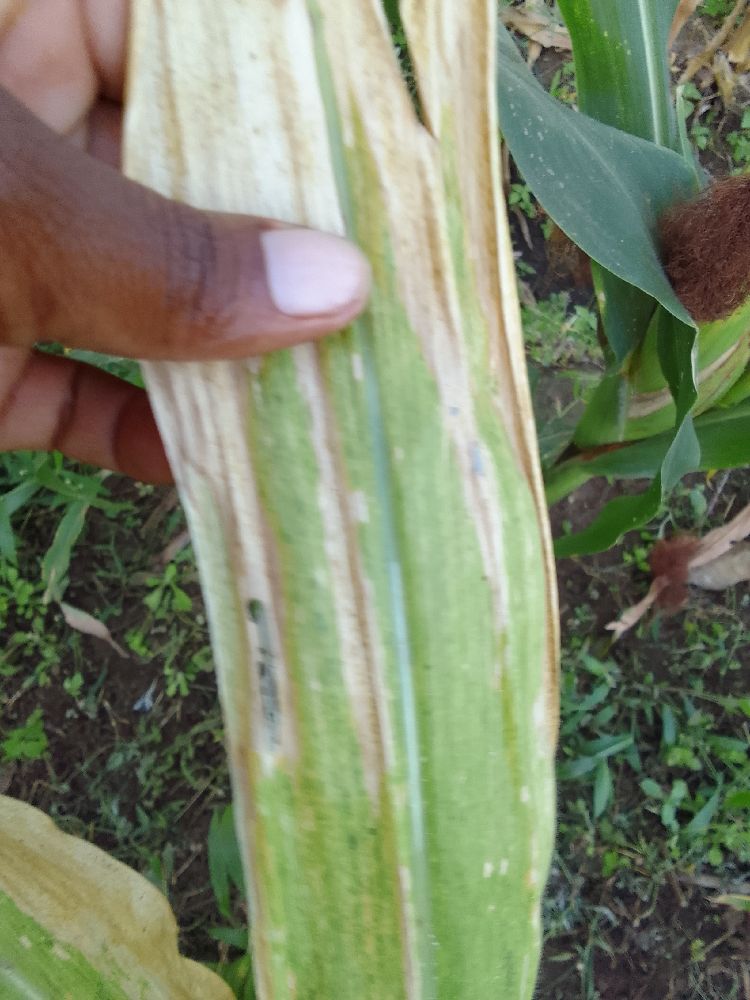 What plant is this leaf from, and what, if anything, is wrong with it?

maize, maize lethal necrosis
